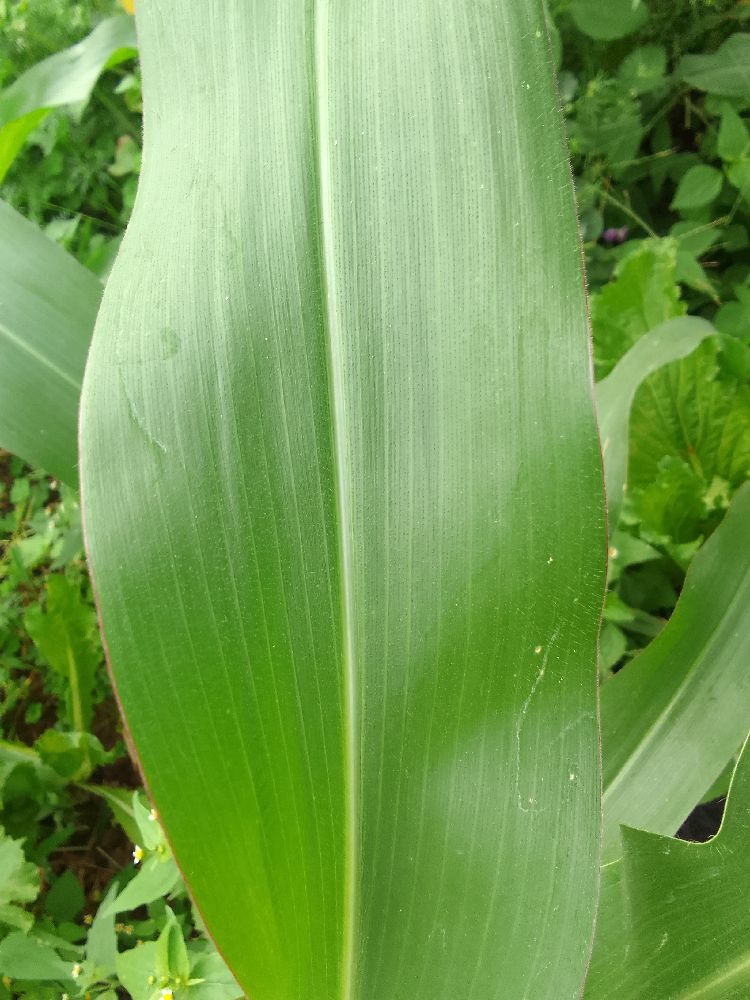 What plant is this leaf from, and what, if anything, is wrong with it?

maize, healthy
